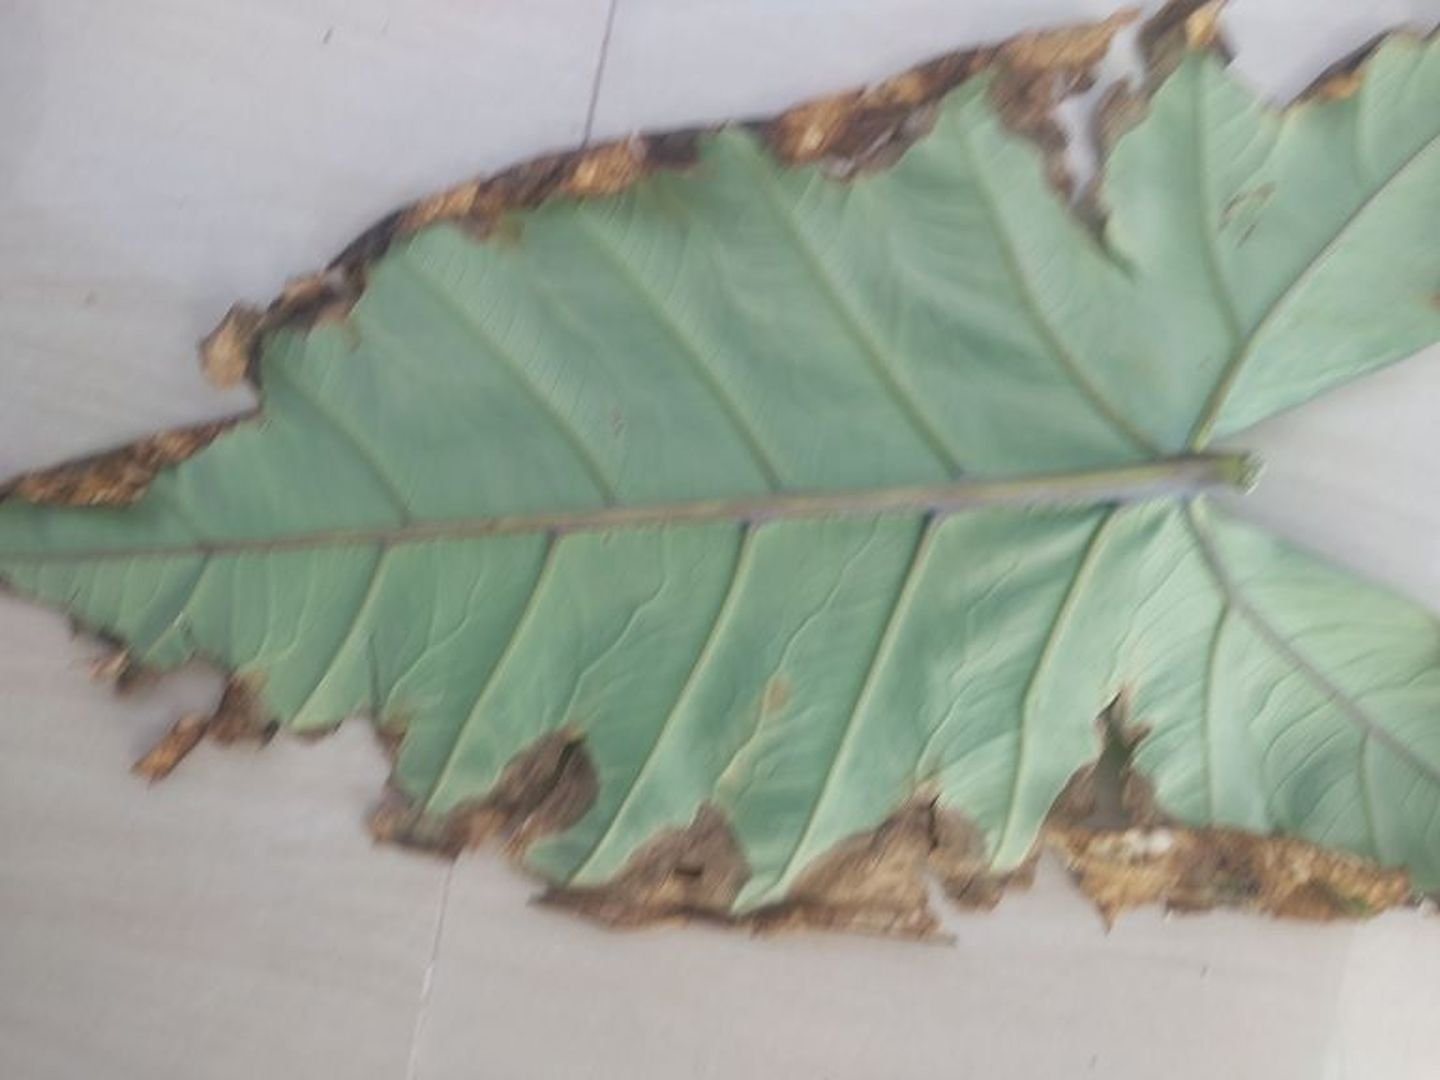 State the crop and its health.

taro, leaf blight
